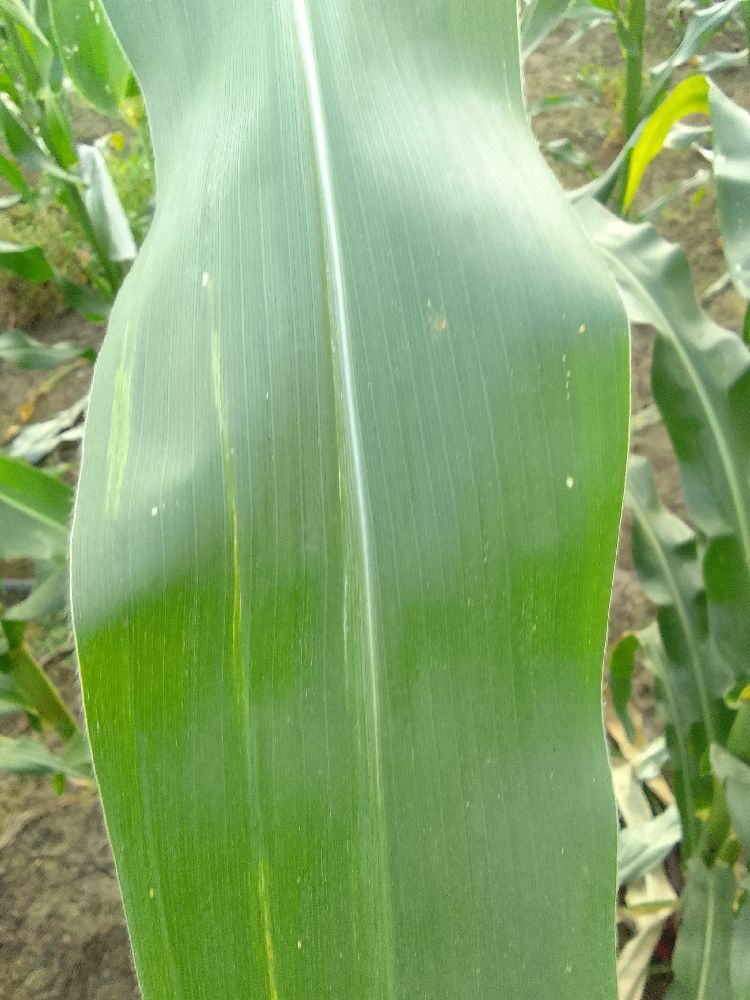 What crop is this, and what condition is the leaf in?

maize, healthy
